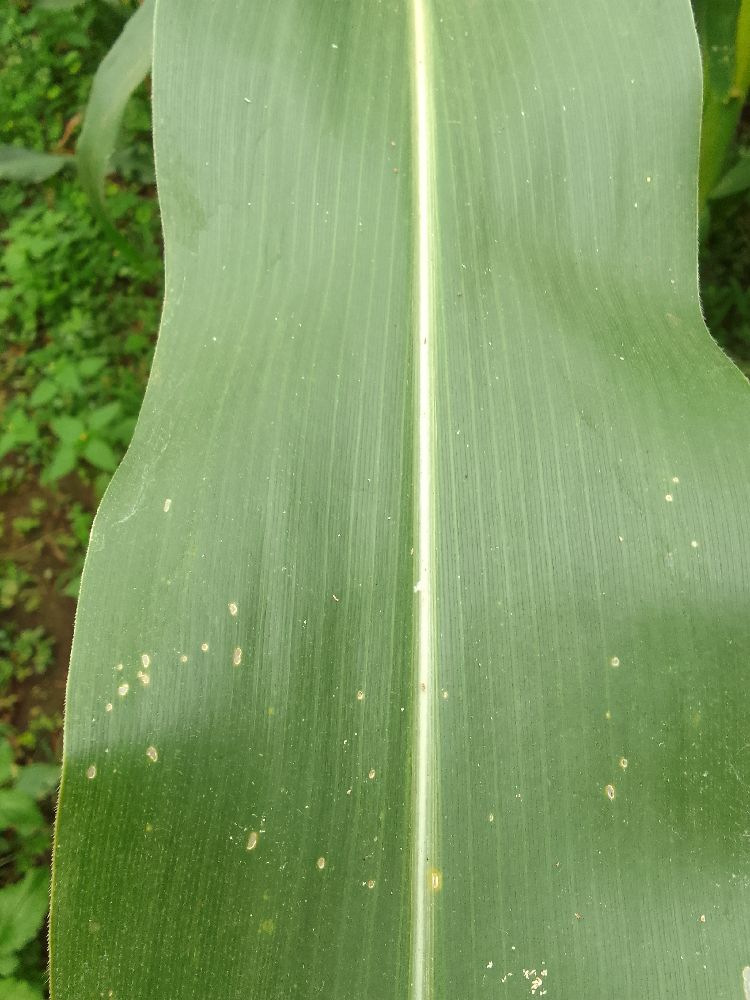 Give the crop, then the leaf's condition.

maize, healthy
